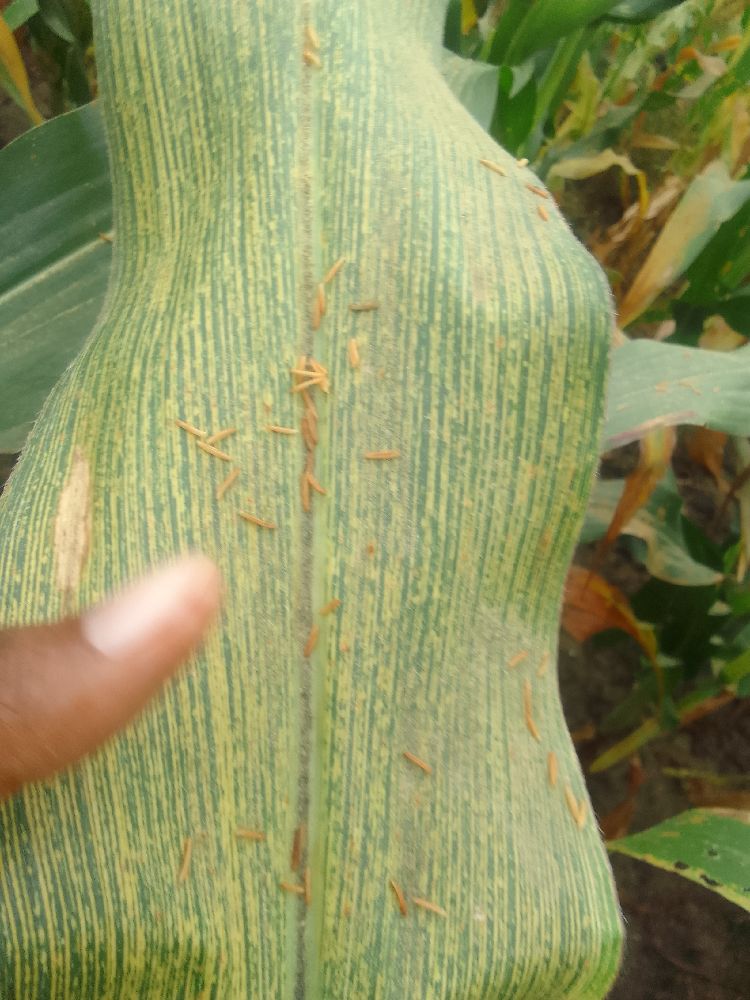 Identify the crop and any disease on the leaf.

maize, maize streak virus
